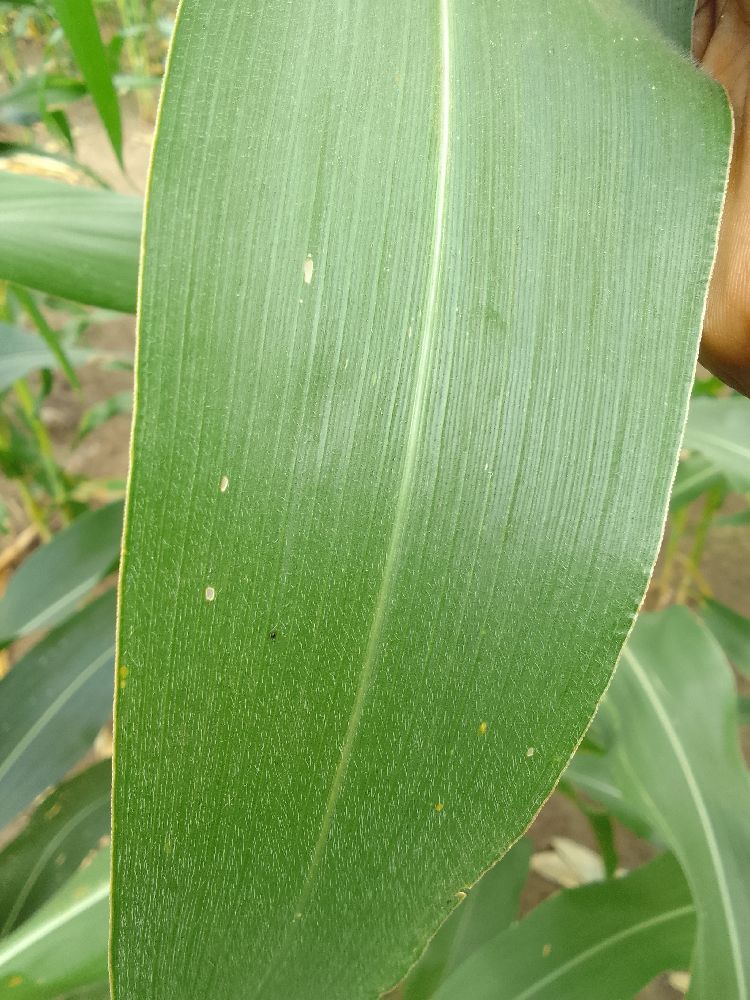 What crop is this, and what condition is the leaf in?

maize, healthy
